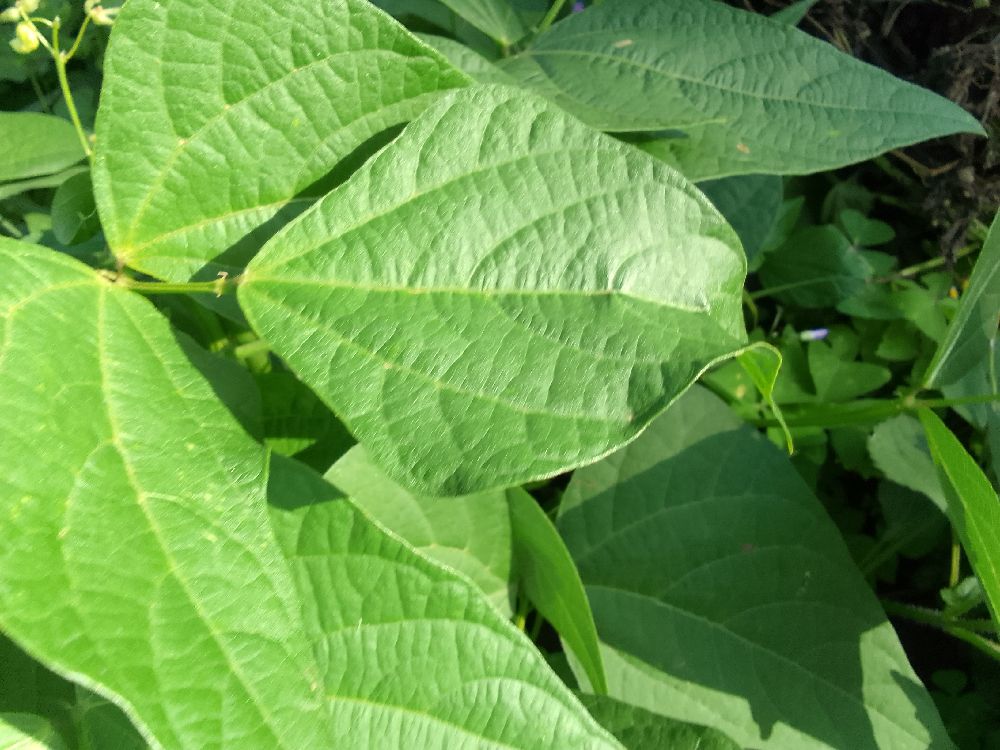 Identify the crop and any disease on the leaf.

common bean, healthy
